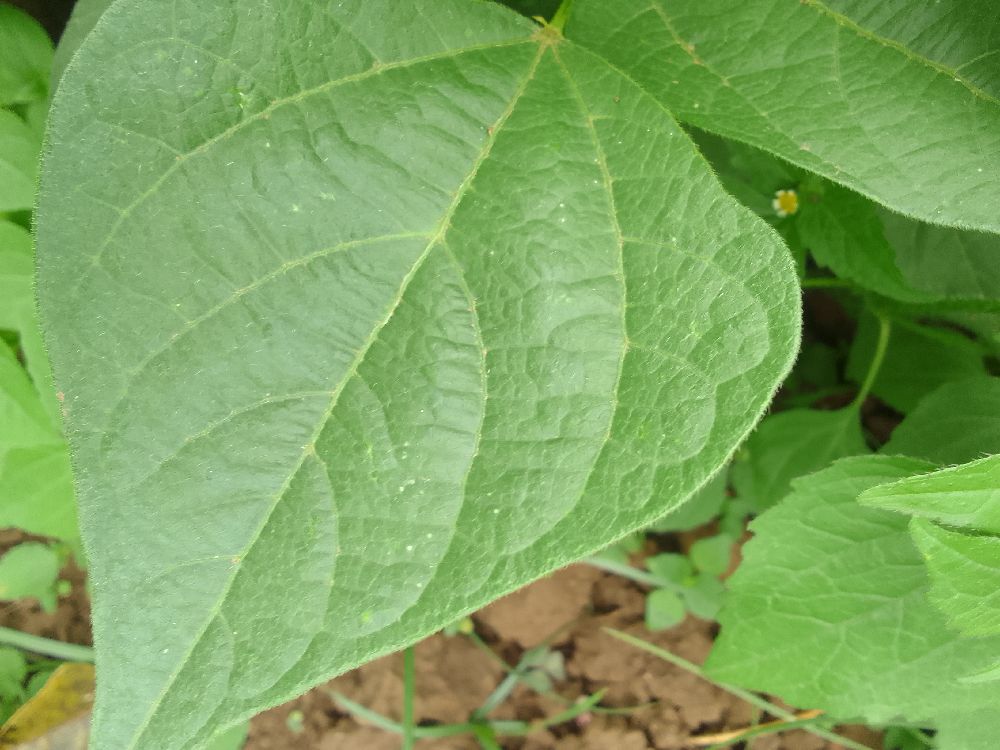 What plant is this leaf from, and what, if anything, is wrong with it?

common bean, healthy
